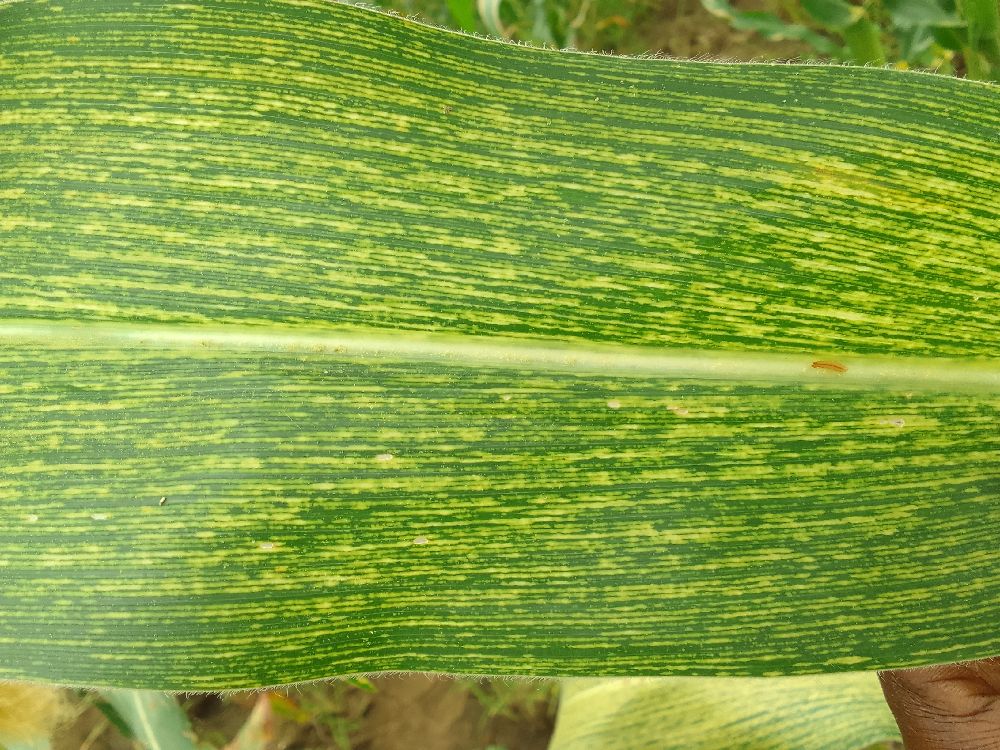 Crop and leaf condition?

maize, maize streak virus
